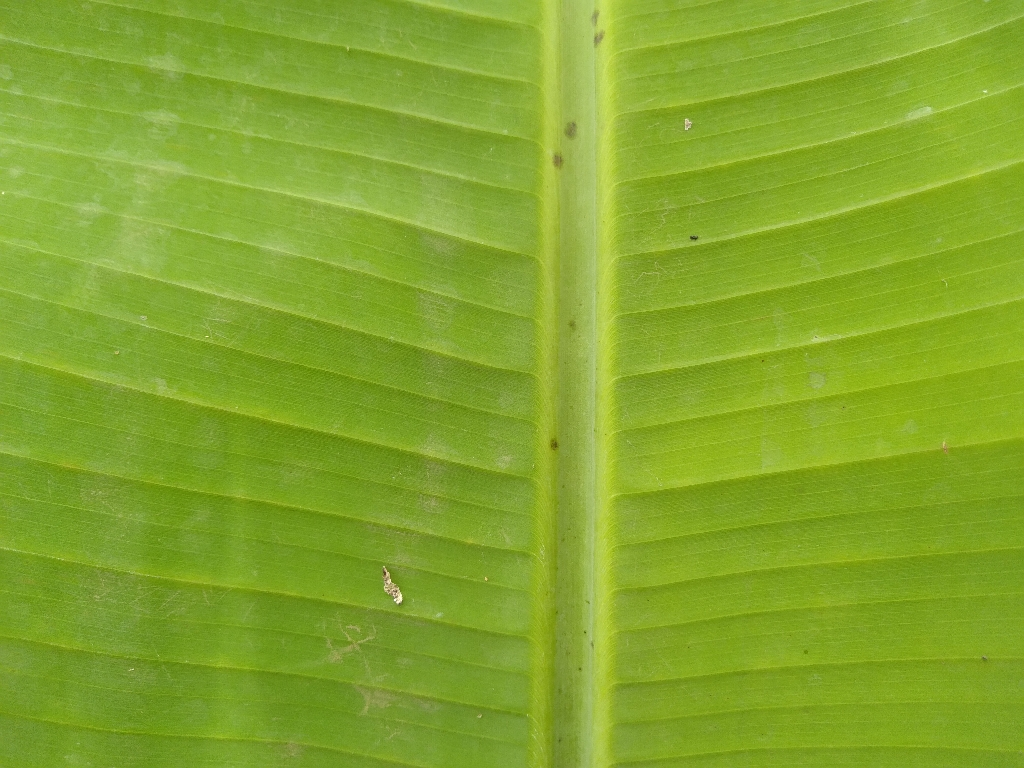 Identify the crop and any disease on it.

banana, healthy
